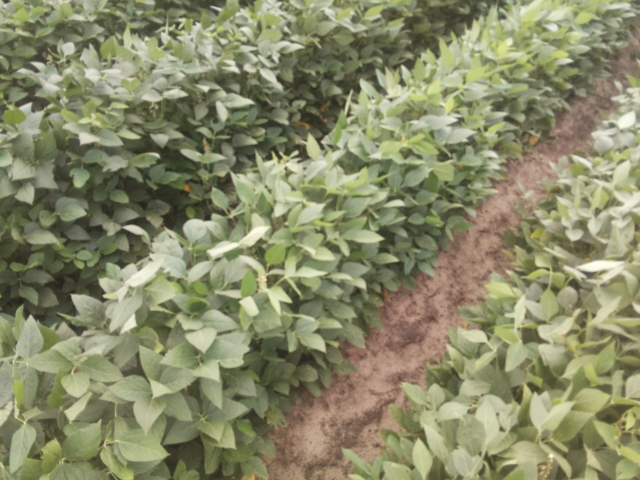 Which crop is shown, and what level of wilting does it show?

soybean, leaves with no wilting
